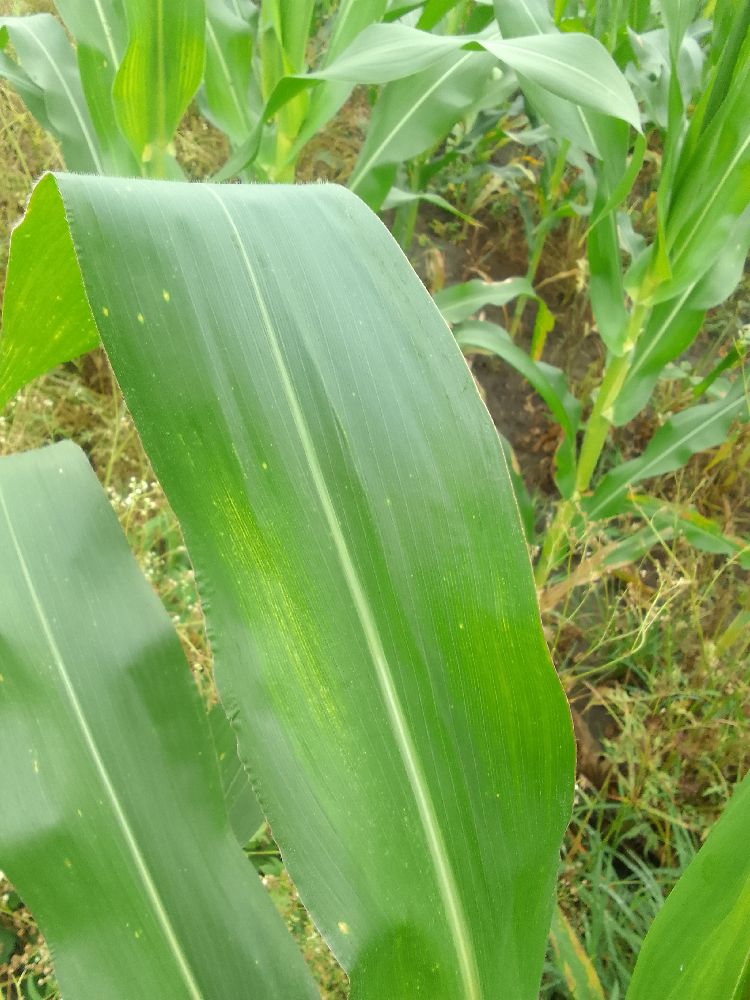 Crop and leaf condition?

maize, healthy
